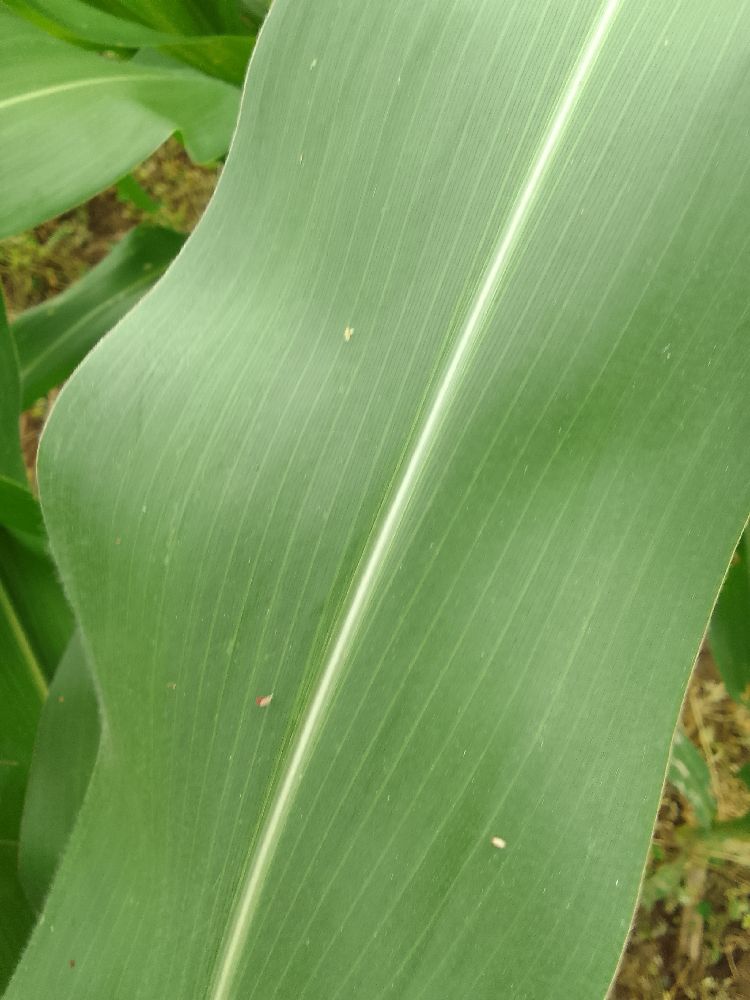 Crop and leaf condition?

maize, healthy
